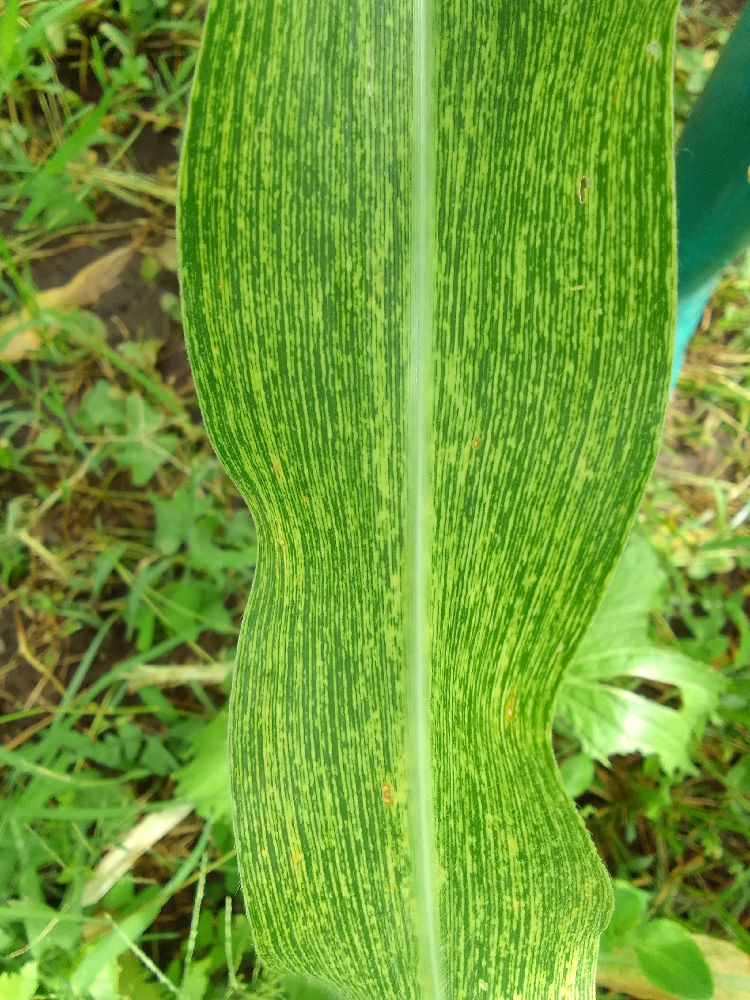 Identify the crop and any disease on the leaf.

maize, maize streak virus
